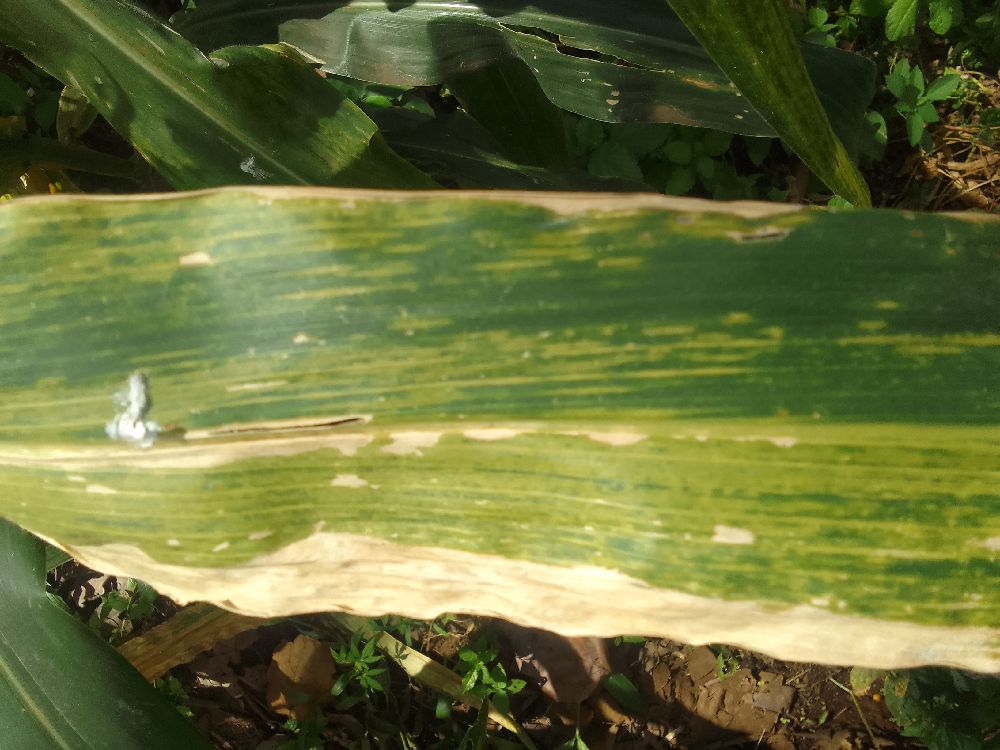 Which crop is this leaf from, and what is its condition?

maize, maize lethal necrosis
